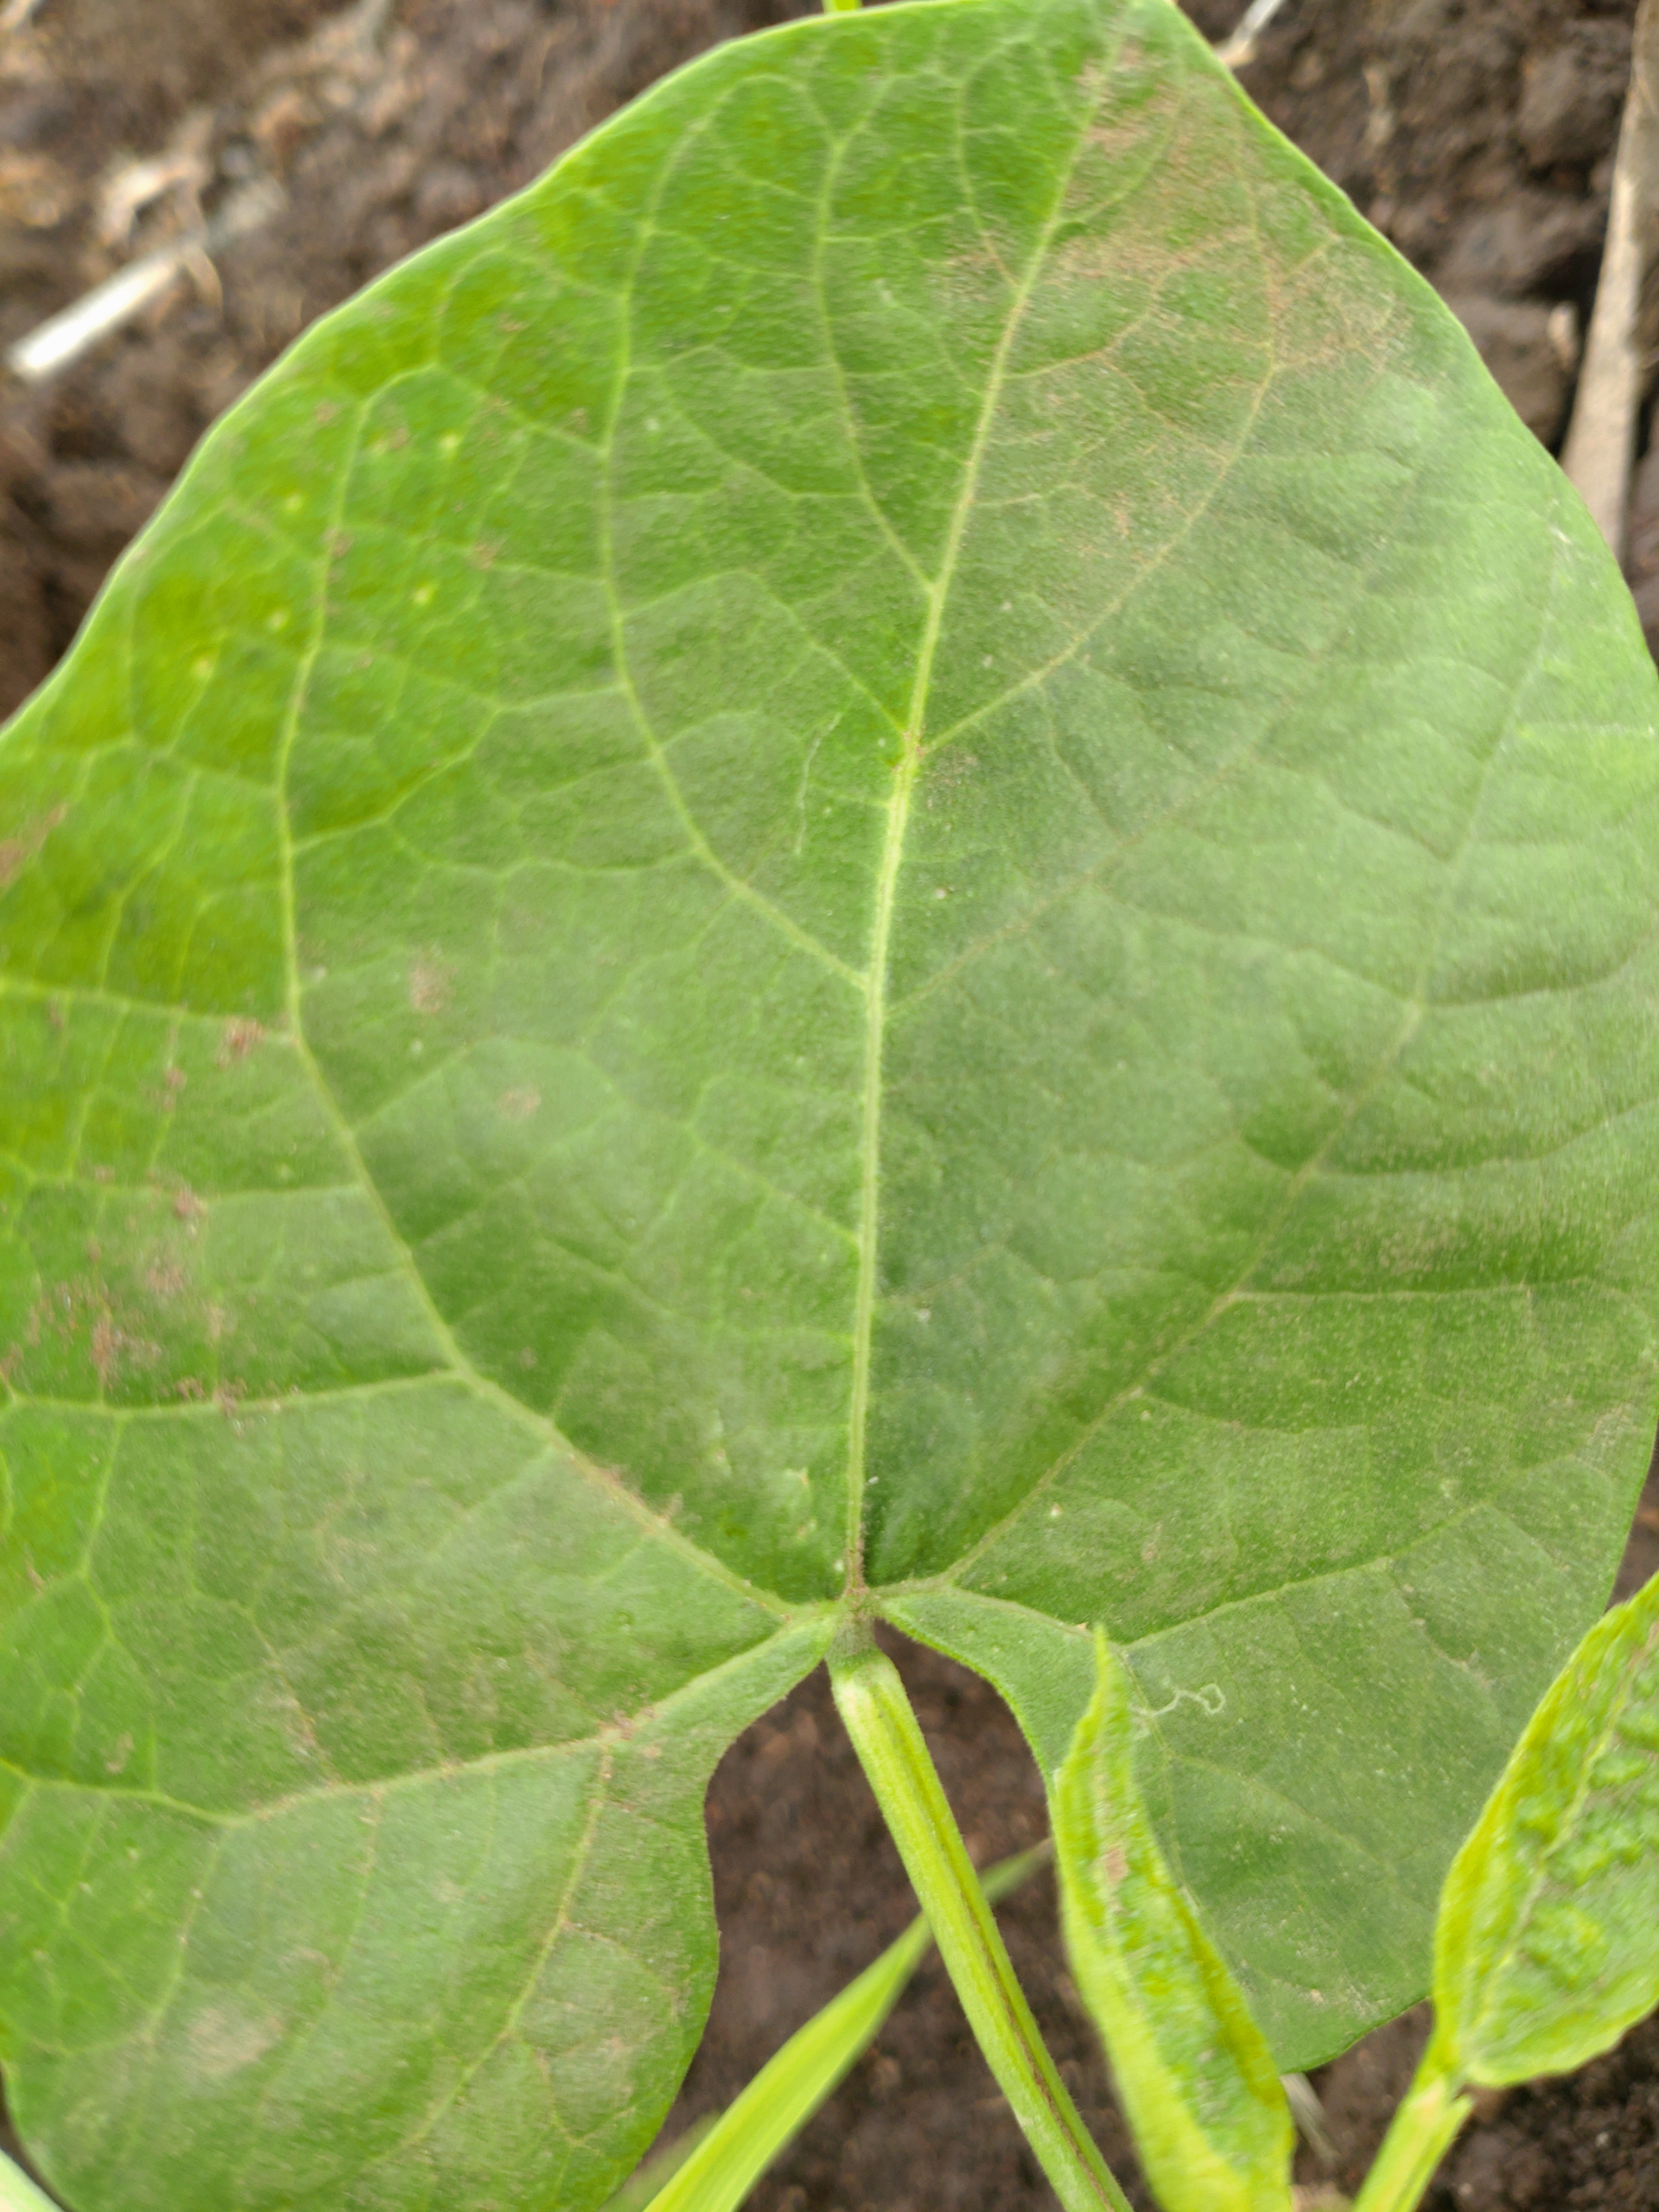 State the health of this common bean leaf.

healthy
